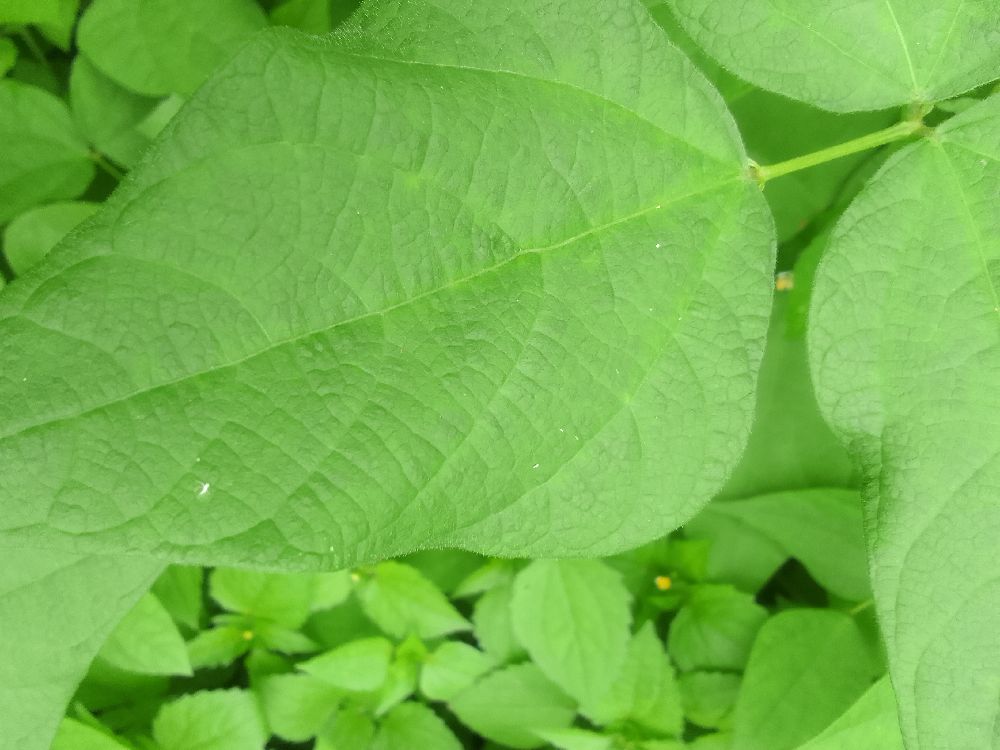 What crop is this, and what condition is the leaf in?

common bean, healthy
